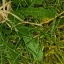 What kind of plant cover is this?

structured weed
